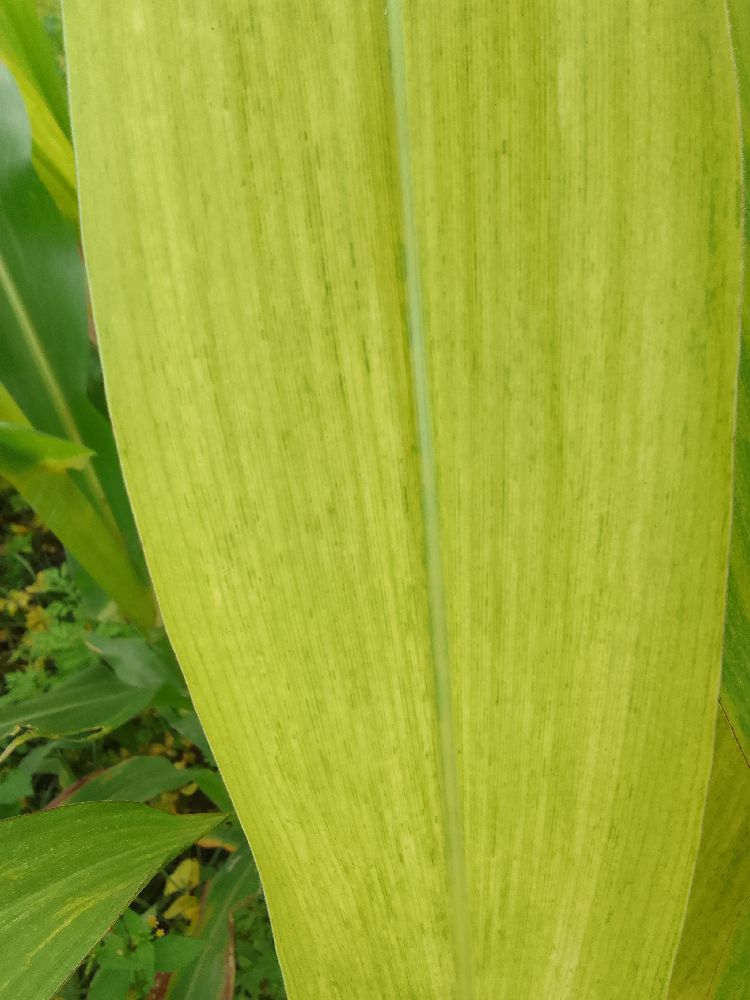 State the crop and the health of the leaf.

maize, maize lethal necrosis
